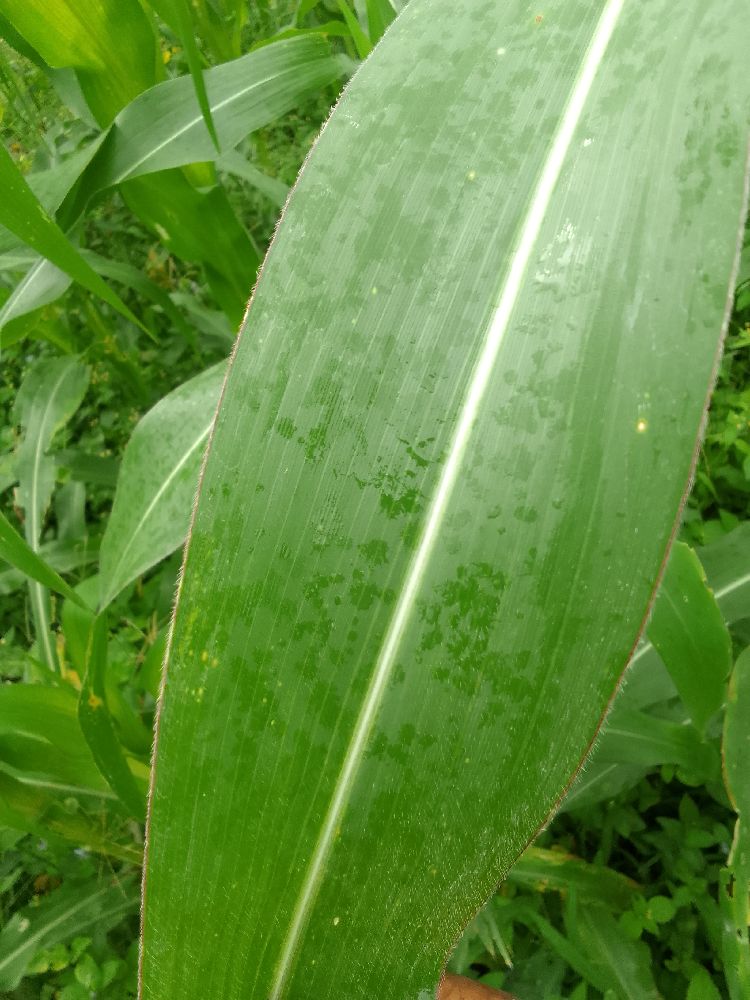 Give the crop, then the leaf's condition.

maize, healthy
